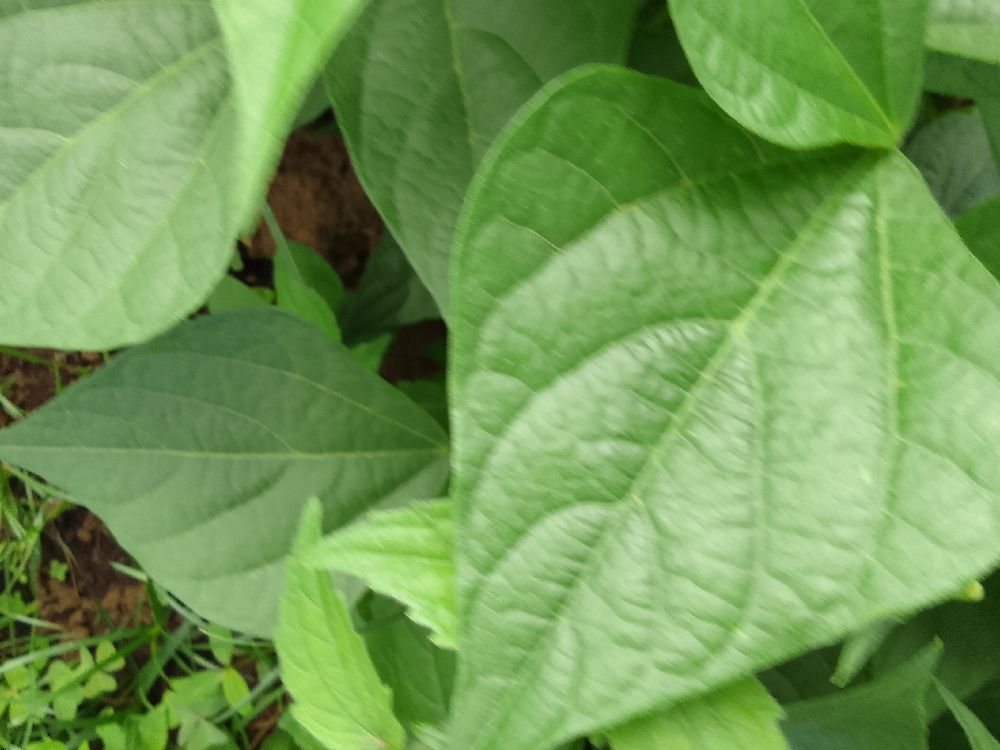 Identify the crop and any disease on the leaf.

common bean, healthy
